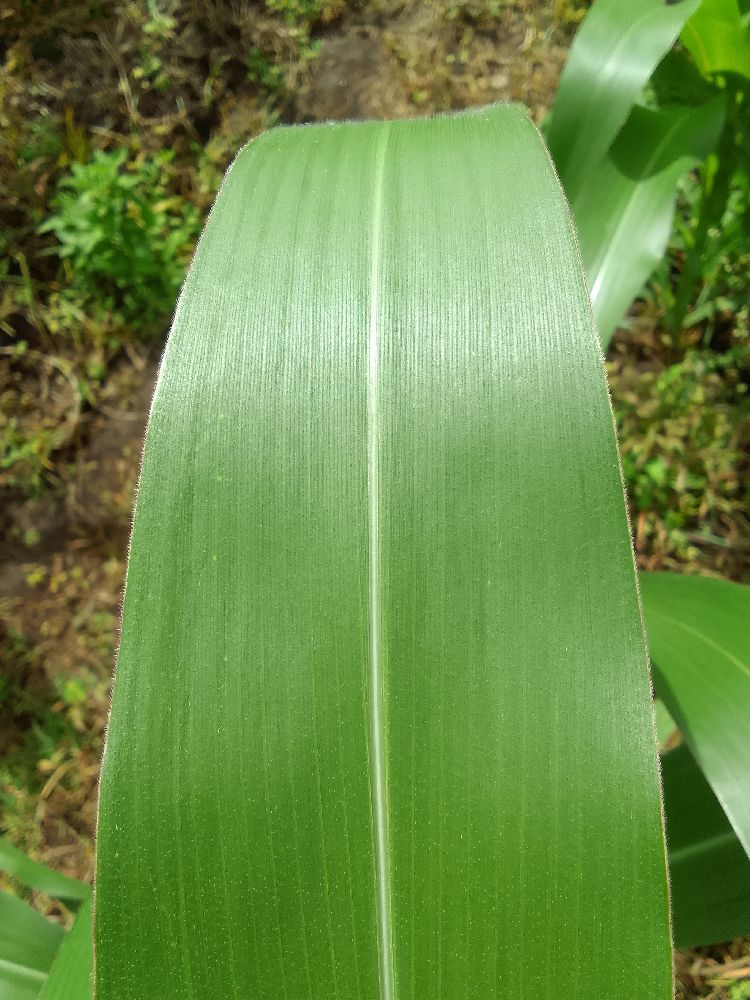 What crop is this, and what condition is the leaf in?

maize, healthy
